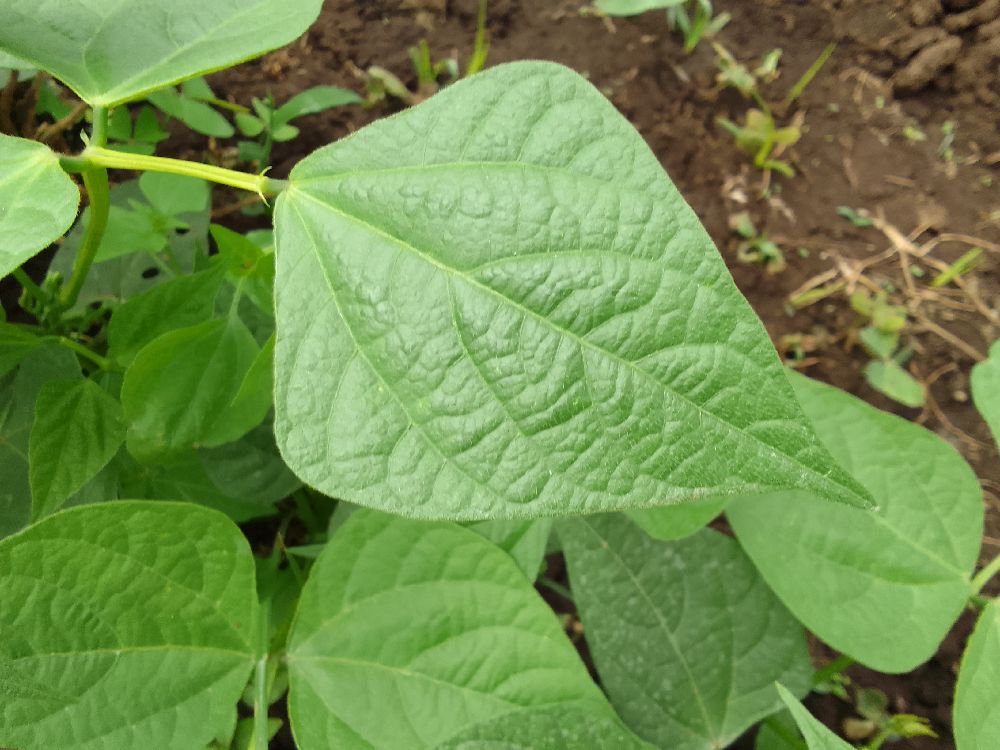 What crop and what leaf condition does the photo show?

common bean, healthy
